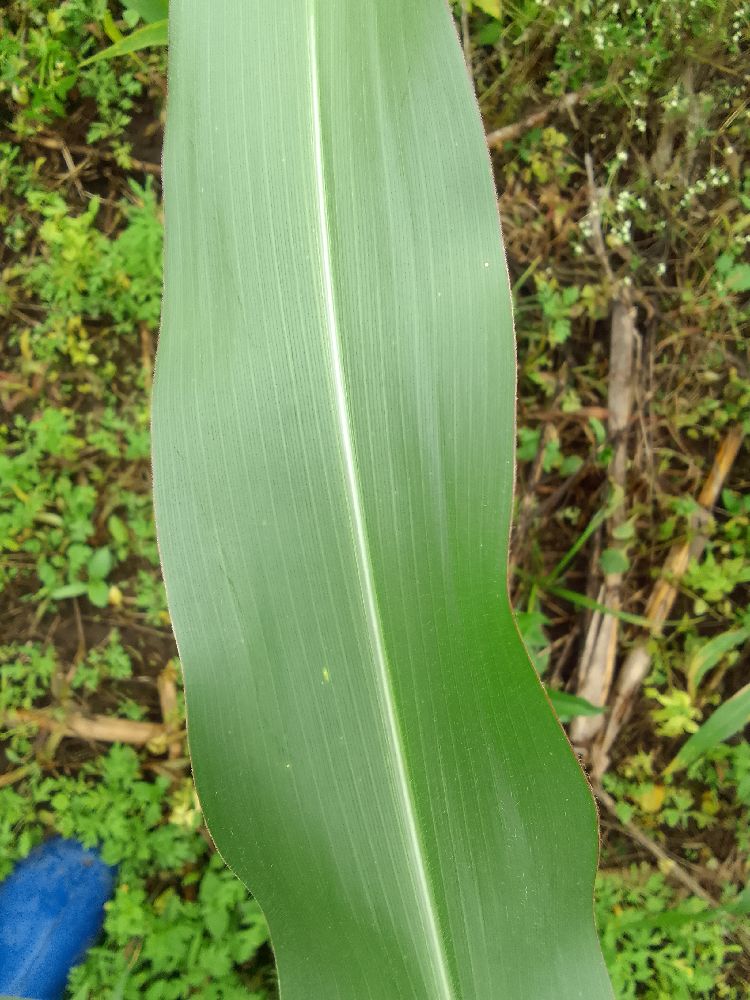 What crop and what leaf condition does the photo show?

maize, healthy
